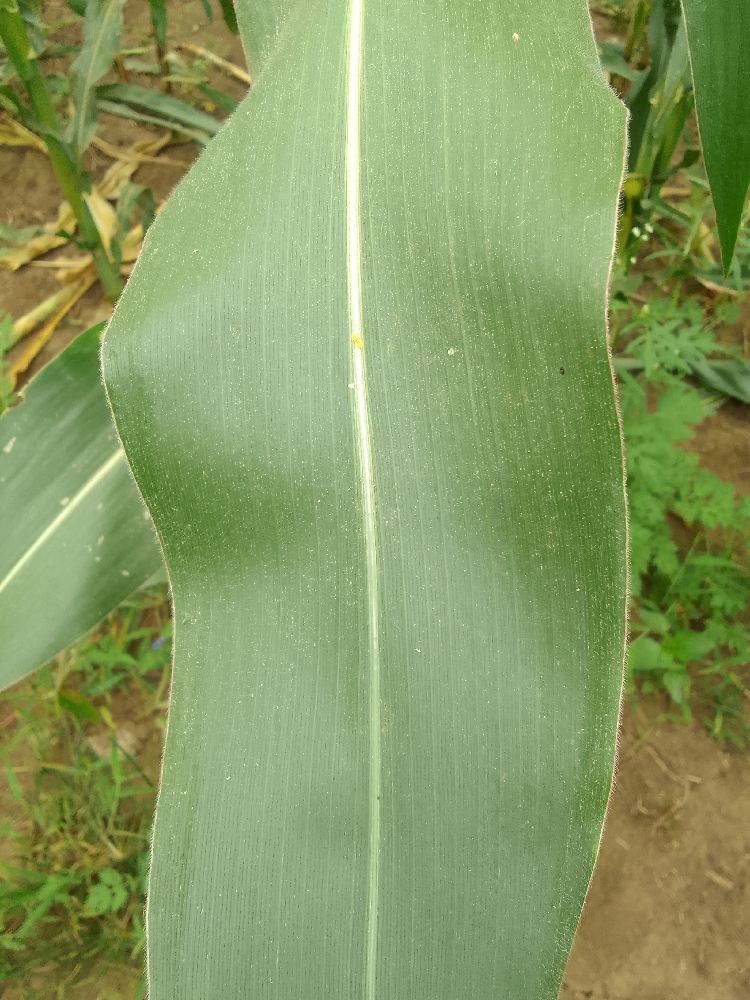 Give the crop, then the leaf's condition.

maize, healthy
